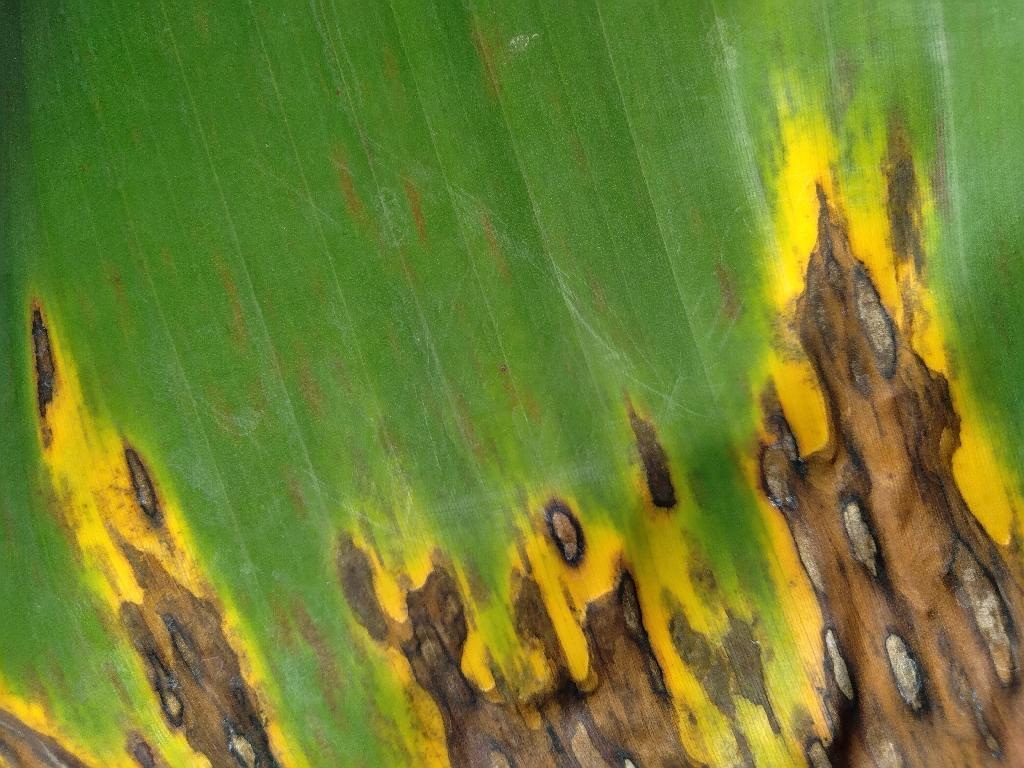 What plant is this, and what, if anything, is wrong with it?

banana, black sigatoka
